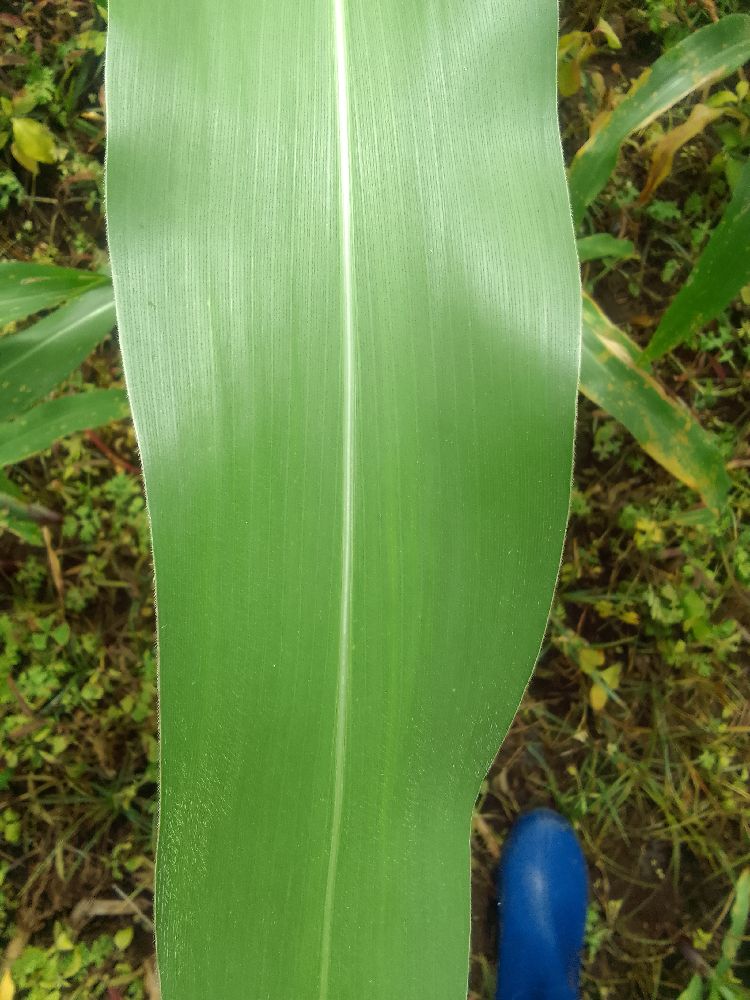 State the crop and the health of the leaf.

maize, healthy
